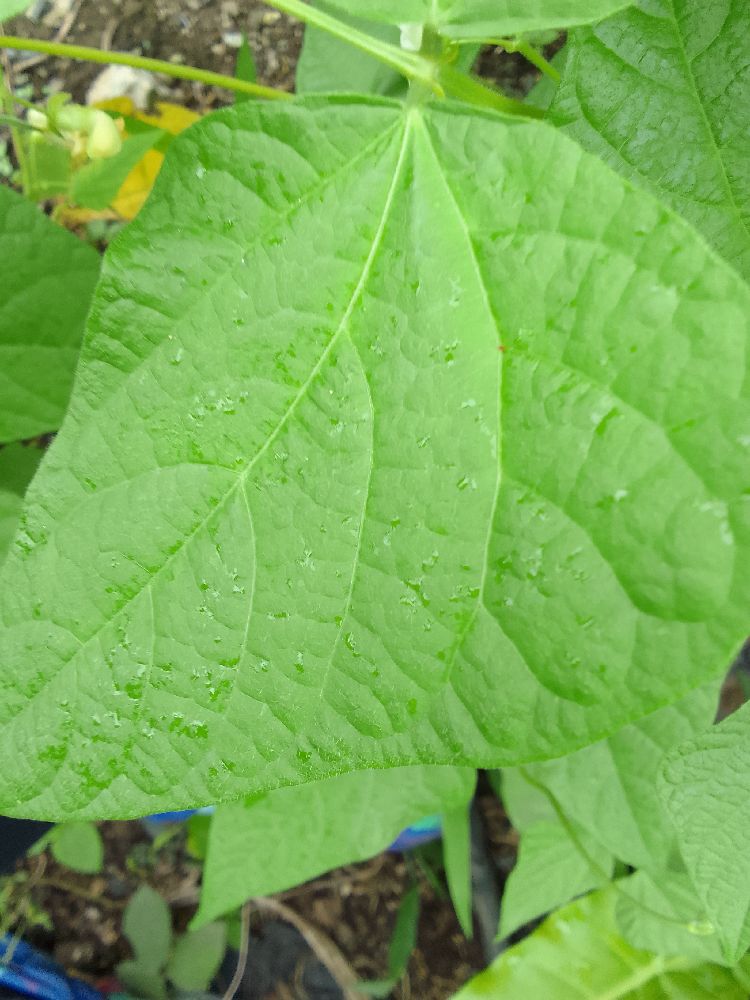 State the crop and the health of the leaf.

common bean, healthy
